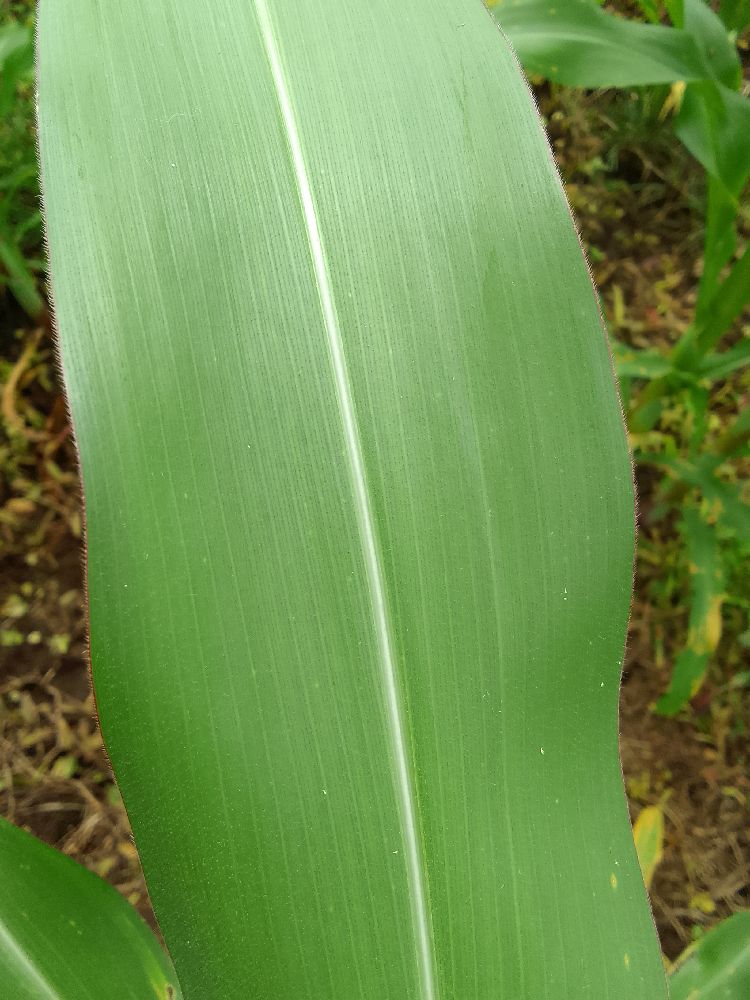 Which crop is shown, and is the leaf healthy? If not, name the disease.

maize, healthy
